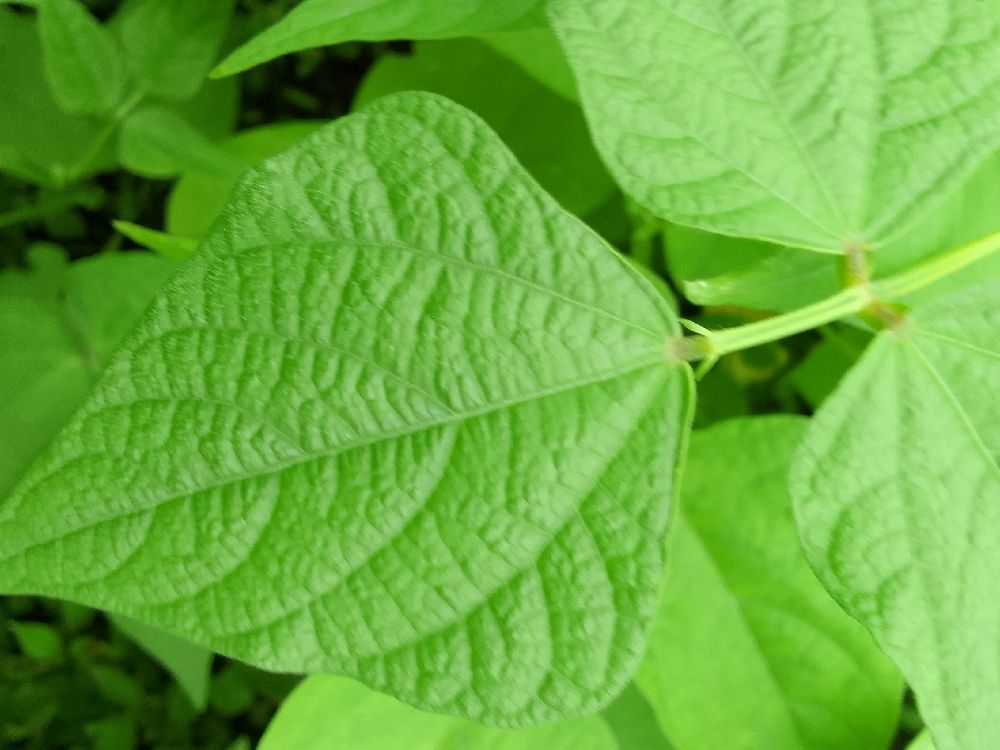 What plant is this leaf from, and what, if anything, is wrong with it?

common bean, healthy
